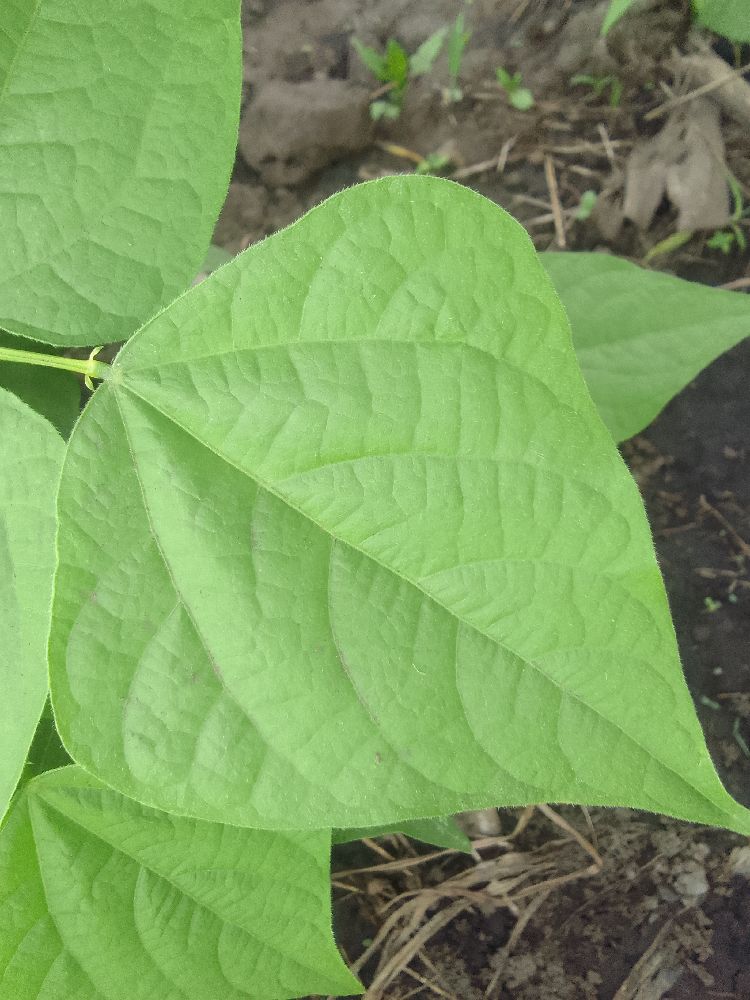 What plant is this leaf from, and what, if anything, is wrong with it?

common bean, healthy
